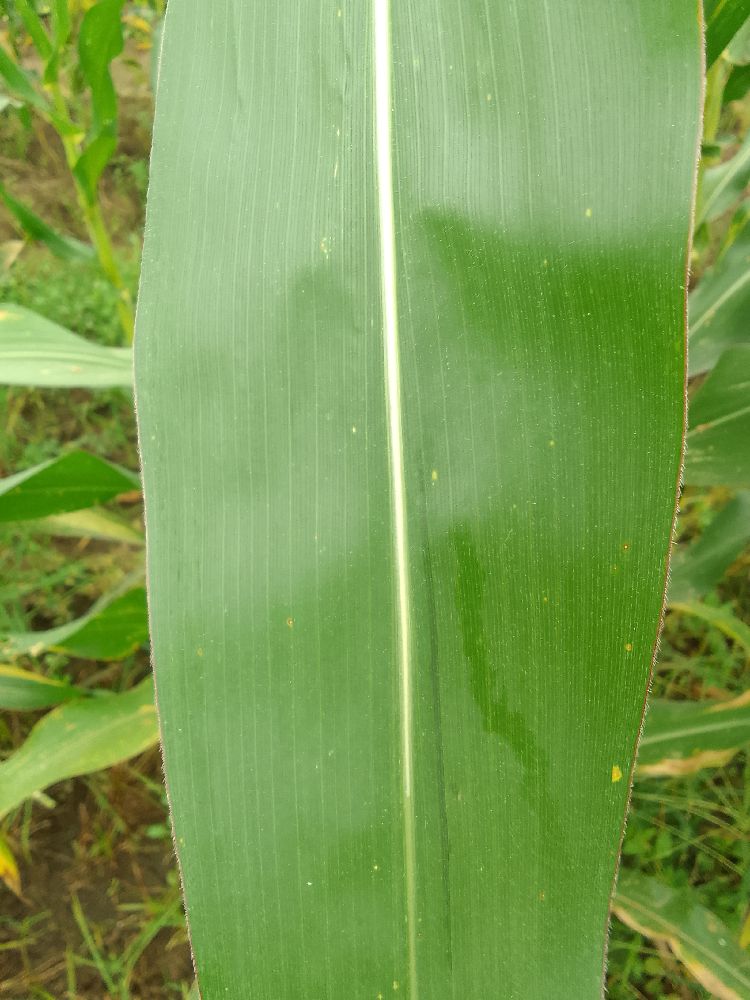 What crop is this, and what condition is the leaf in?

maize, healthy
